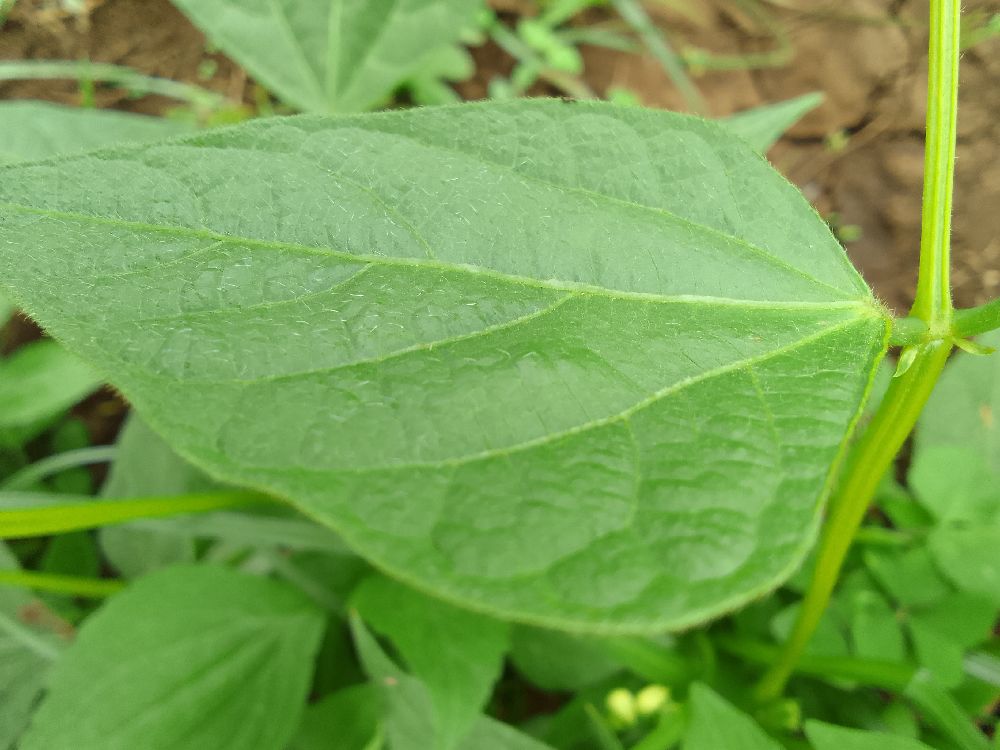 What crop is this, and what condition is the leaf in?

common bean, healthy
